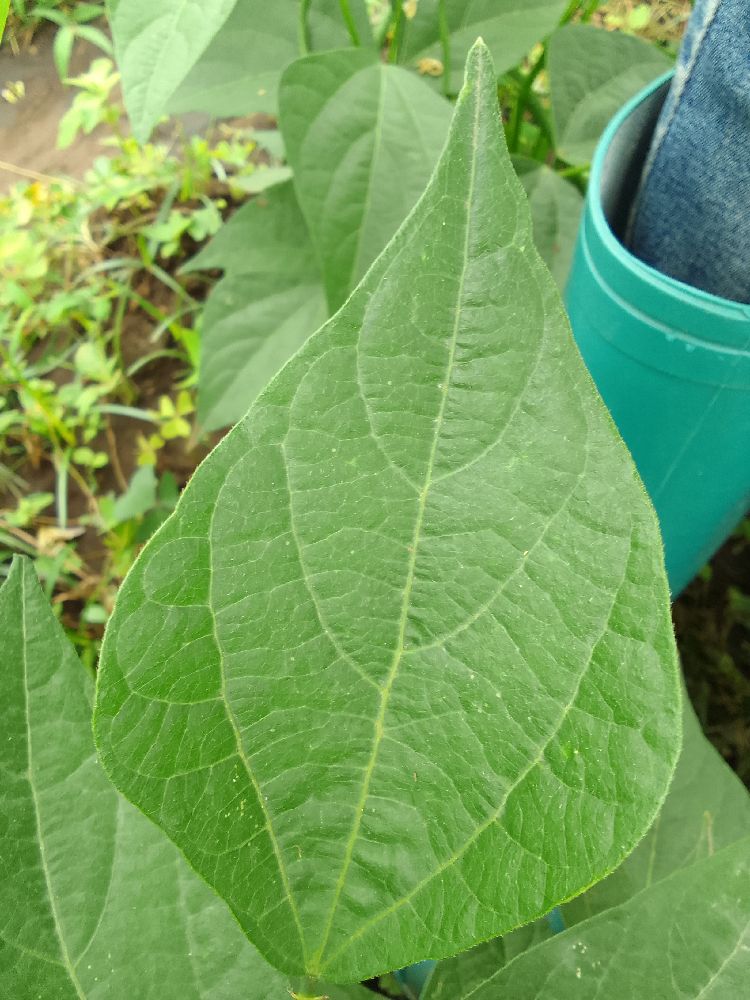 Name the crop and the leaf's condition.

common bean, healthy
